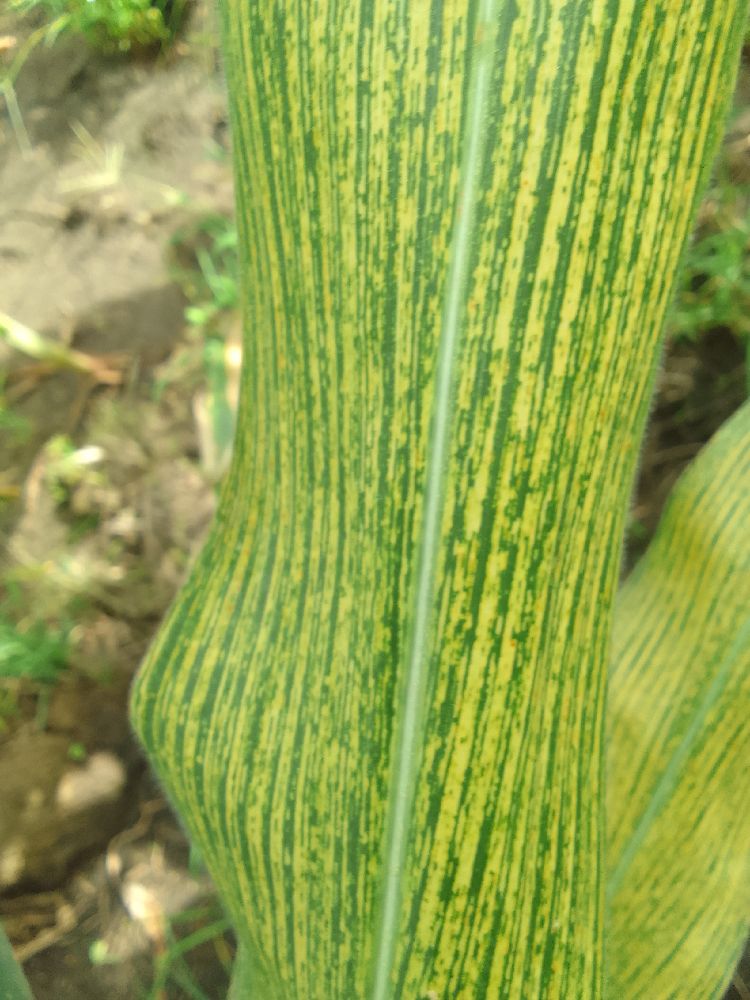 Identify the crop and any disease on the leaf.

maize, maize streak virus
